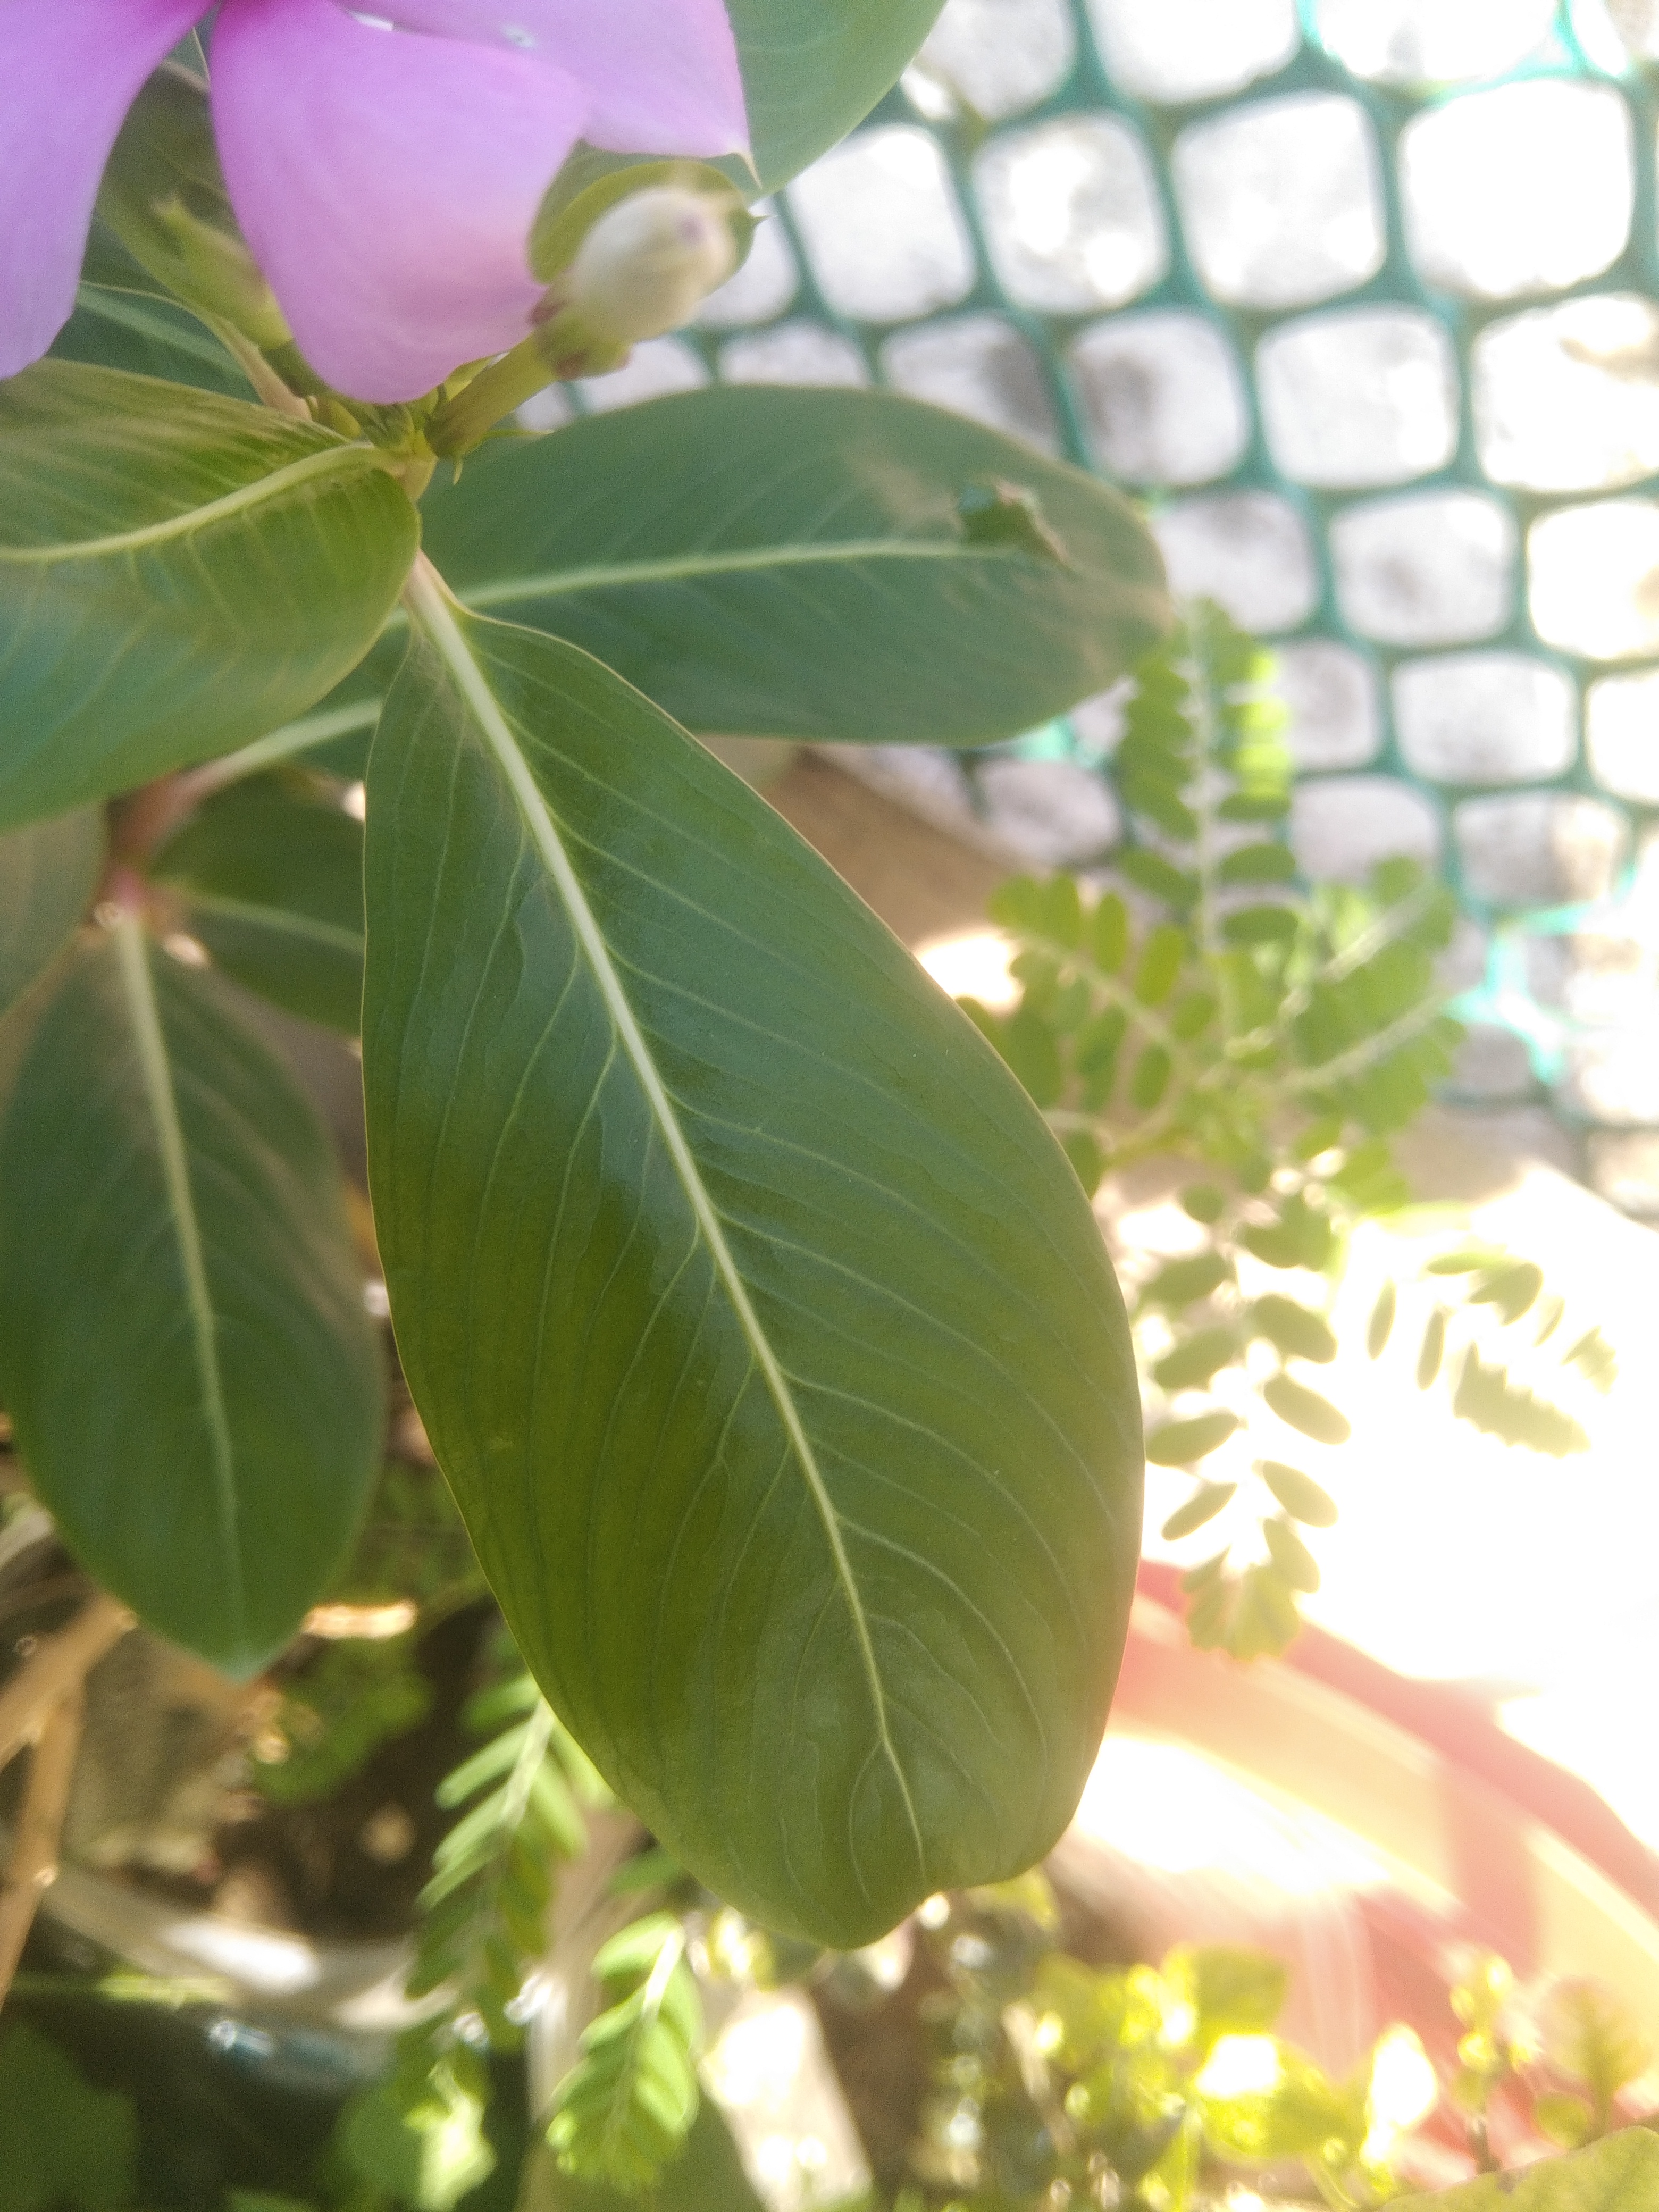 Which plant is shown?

rose periwinkle
